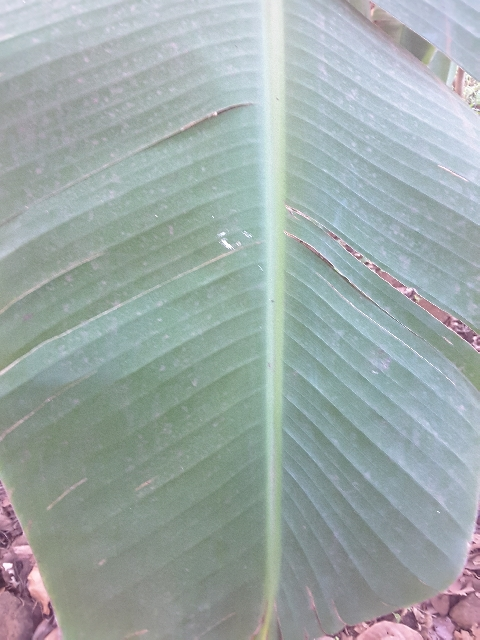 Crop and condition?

banana, healthy
